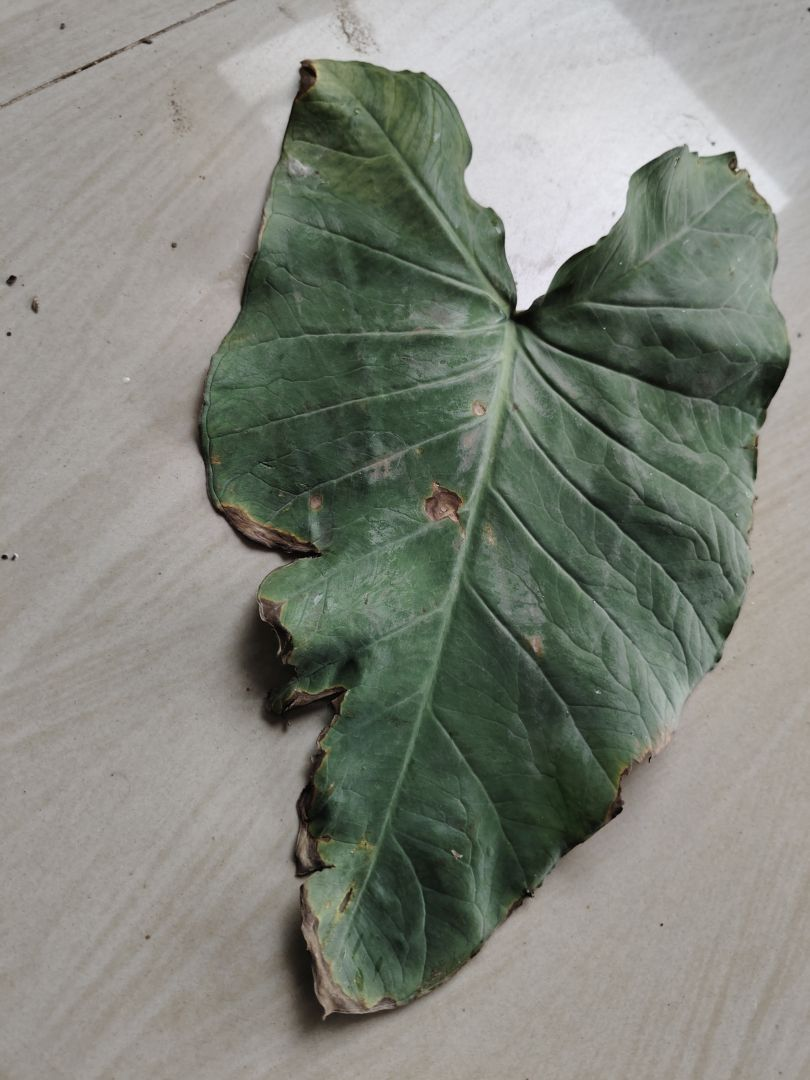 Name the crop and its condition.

taro, leaf blight
